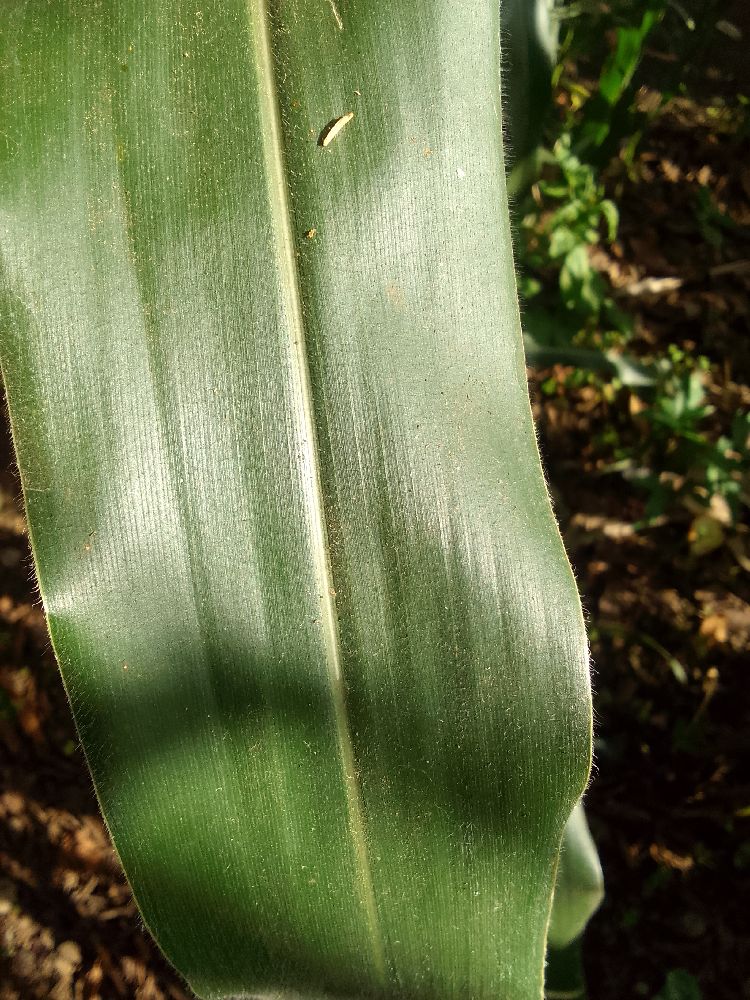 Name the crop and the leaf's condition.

maize, healthy
